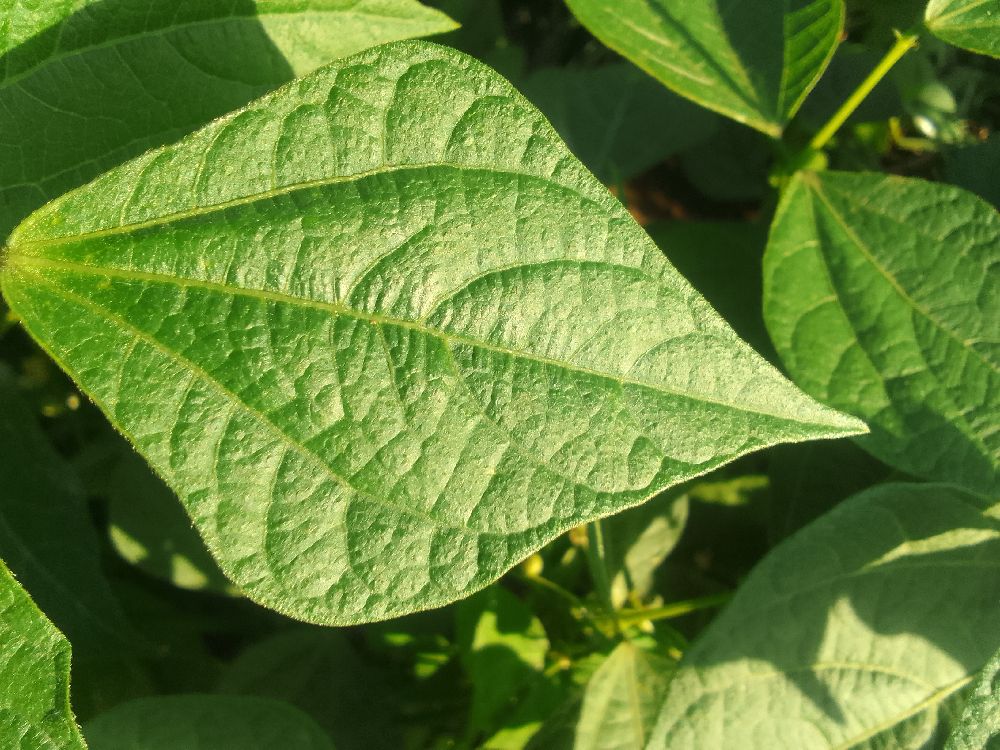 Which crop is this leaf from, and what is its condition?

common bean, healthy
